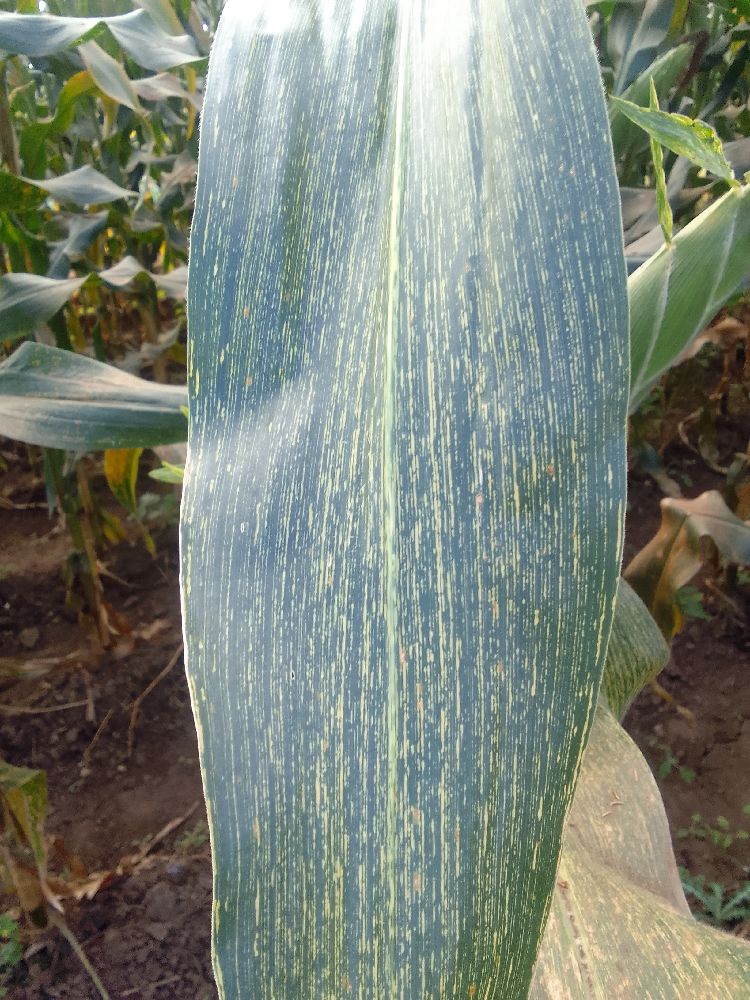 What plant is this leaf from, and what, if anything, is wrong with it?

maize, maize streak virus
